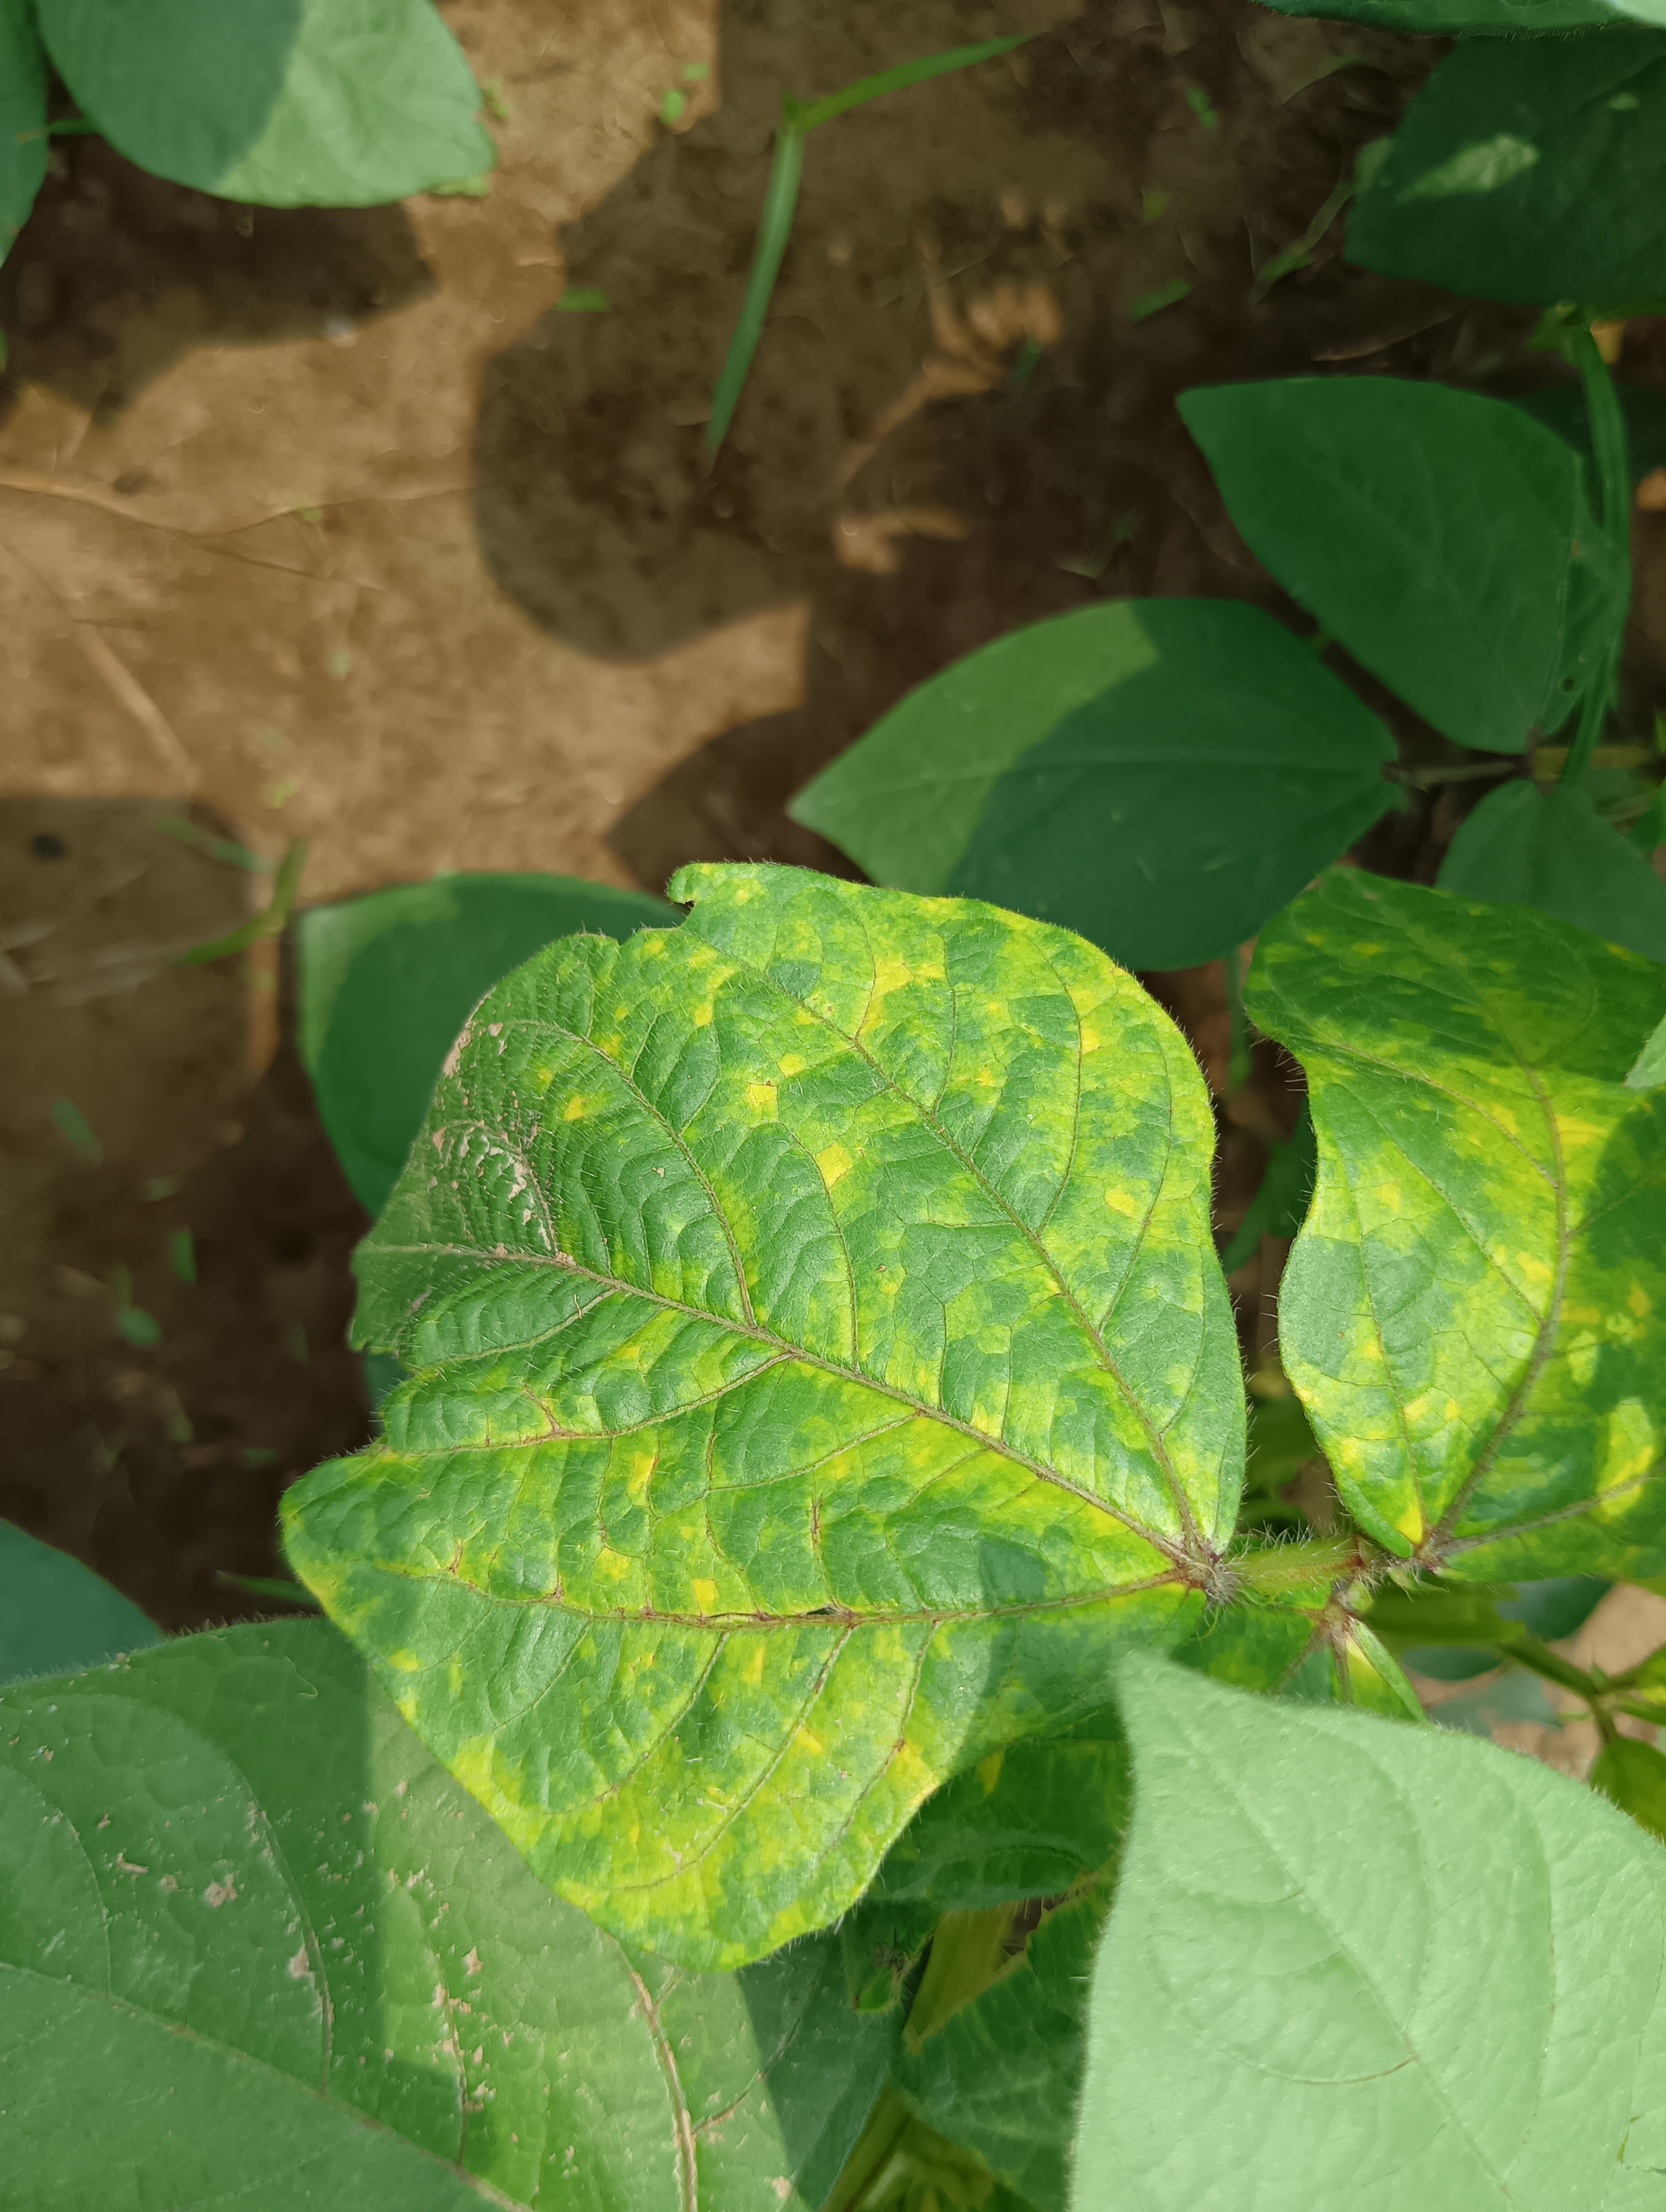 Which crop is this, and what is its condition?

mungbean, yellow mosaic
